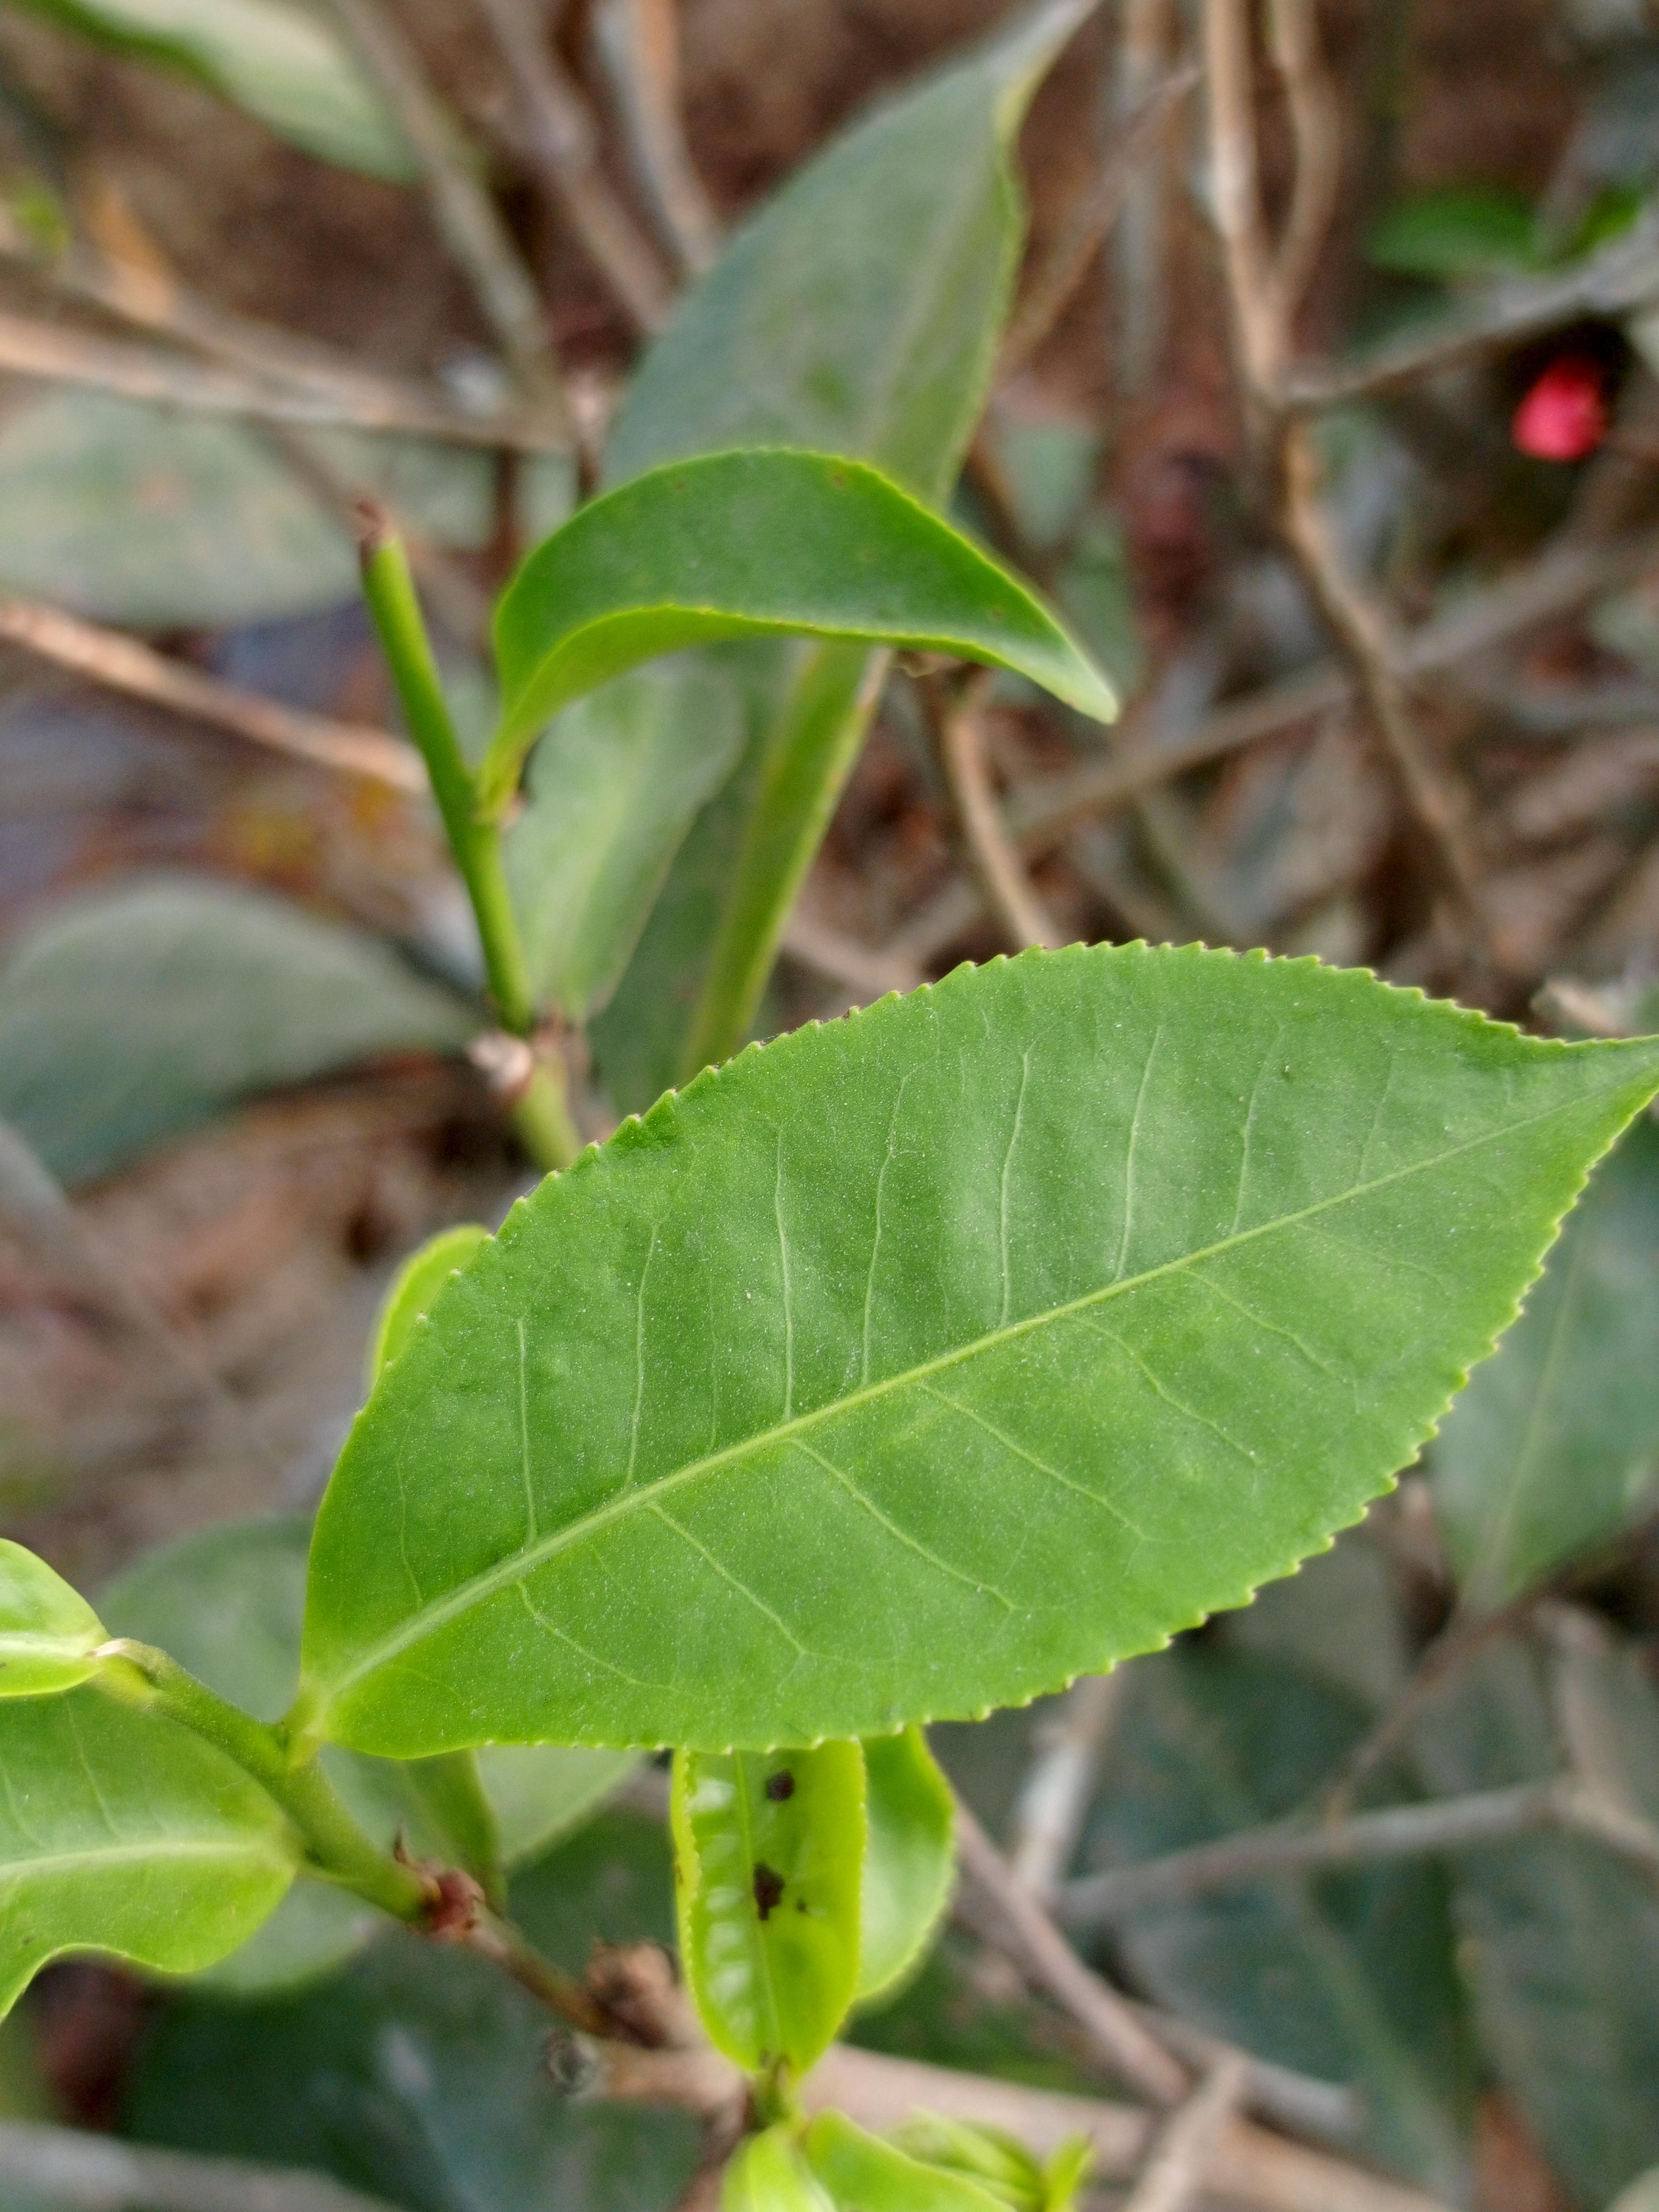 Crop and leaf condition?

tea, healthy leaf
